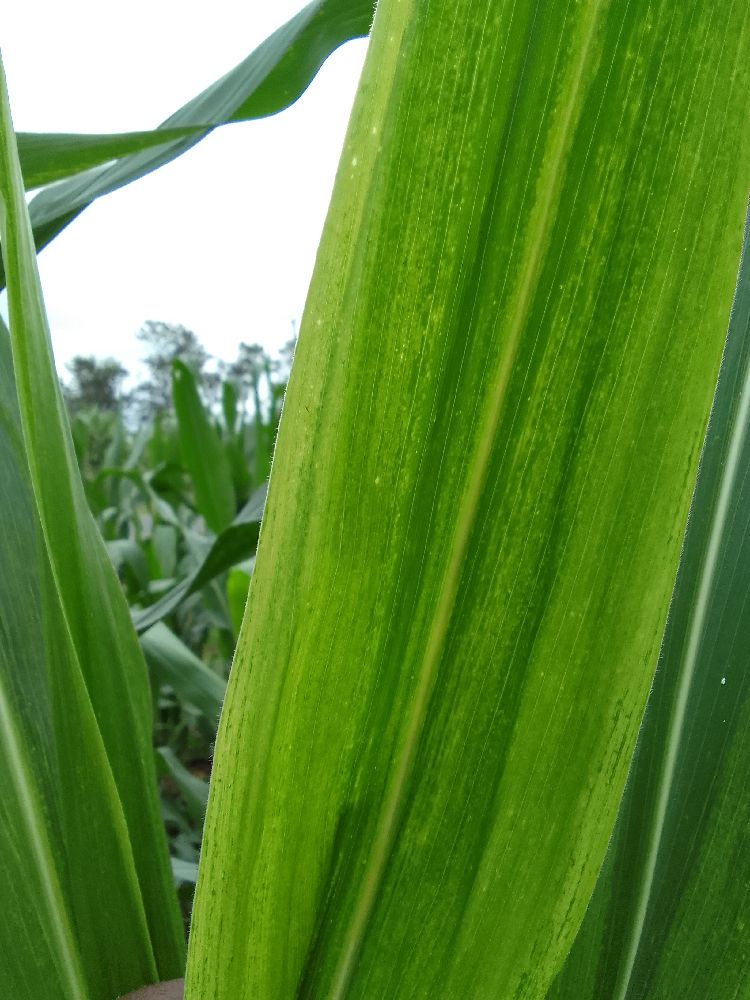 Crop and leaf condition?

maize, maize lethal necrosis
